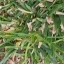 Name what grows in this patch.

grass
